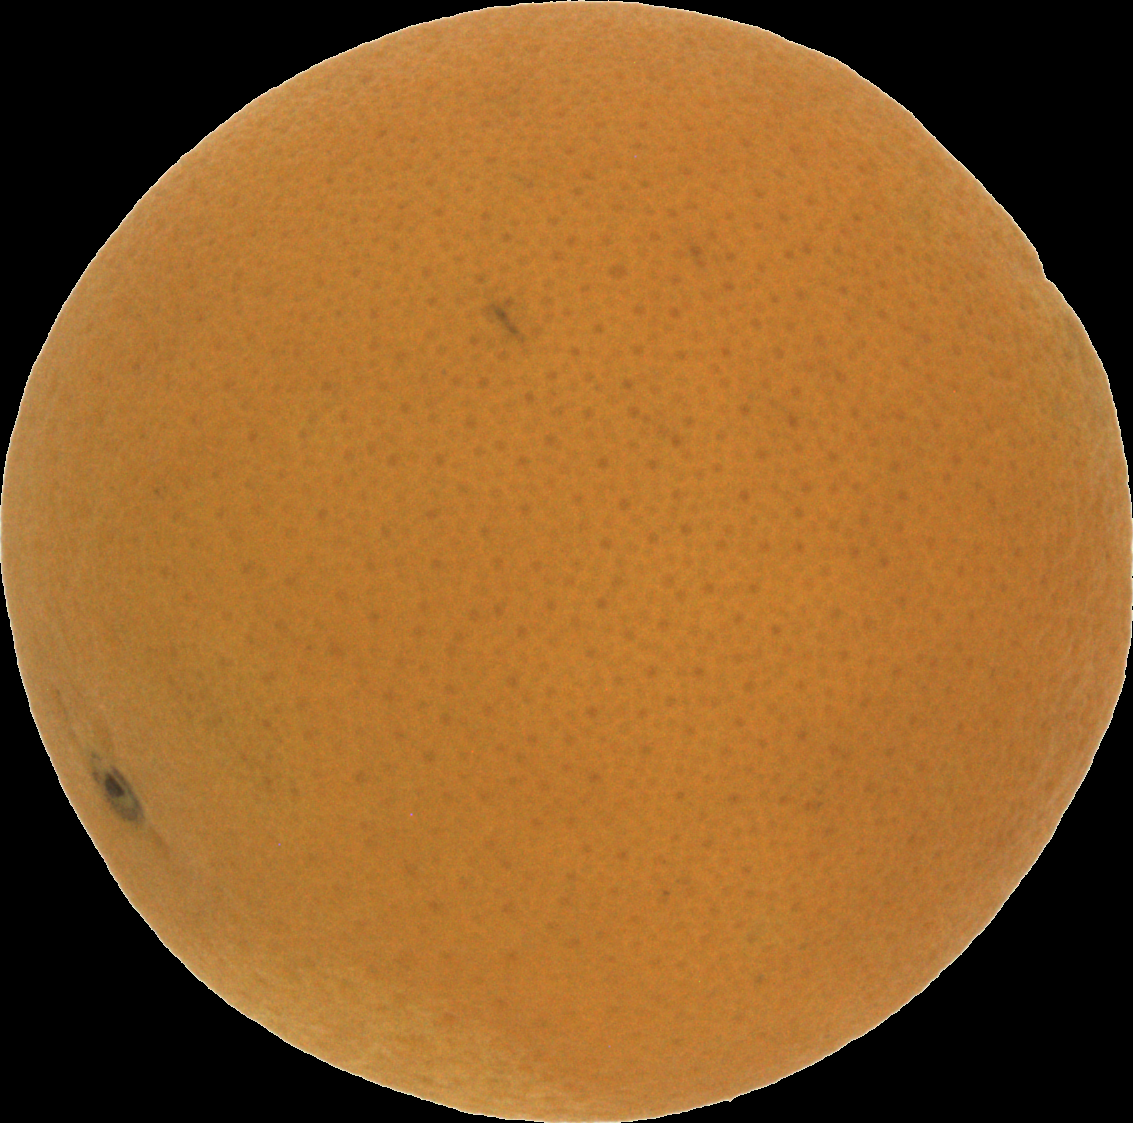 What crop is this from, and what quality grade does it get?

orange, good
